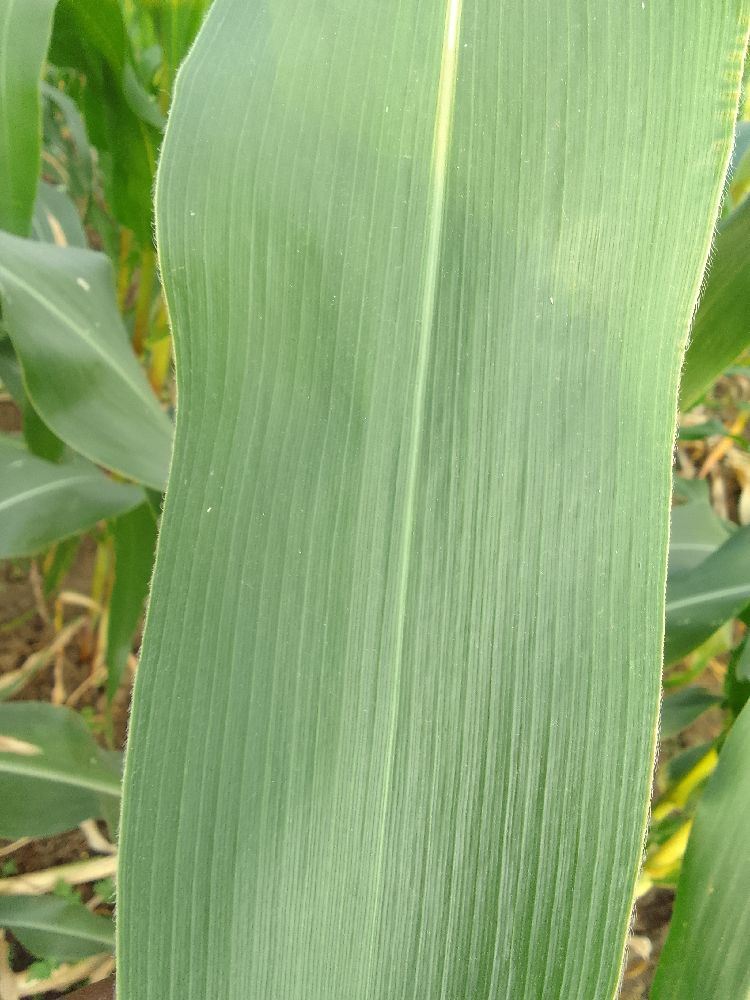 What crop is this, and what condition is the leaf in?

maize, healthy
